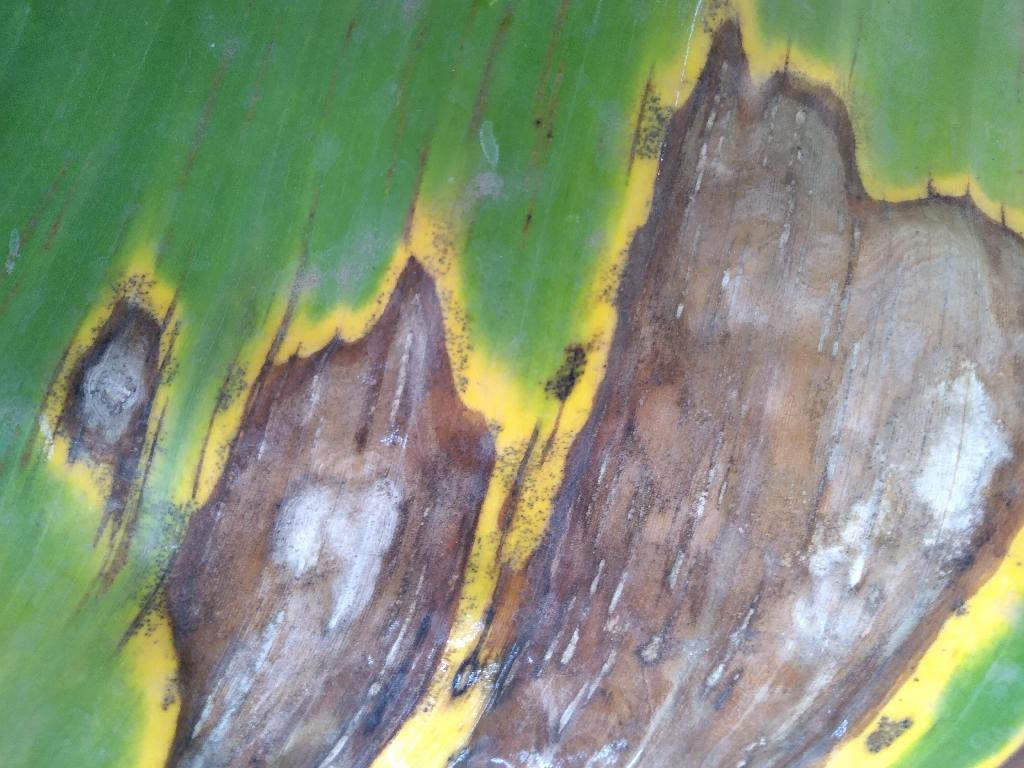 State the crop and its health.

banana, black sigatoka
